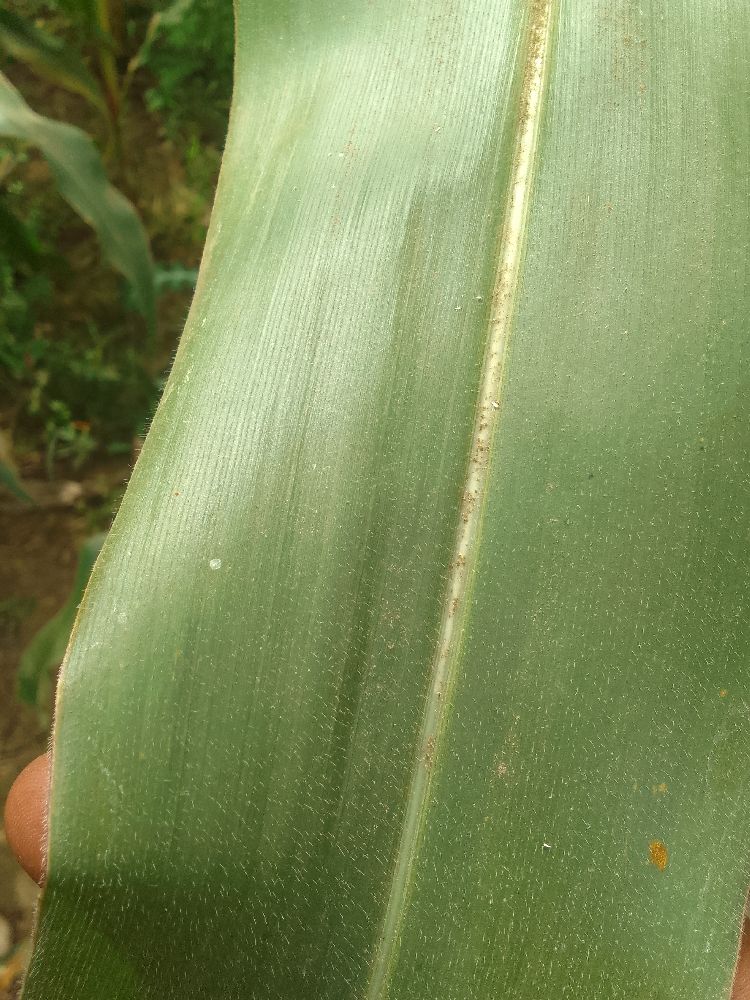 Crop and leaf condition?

maize, healthy
